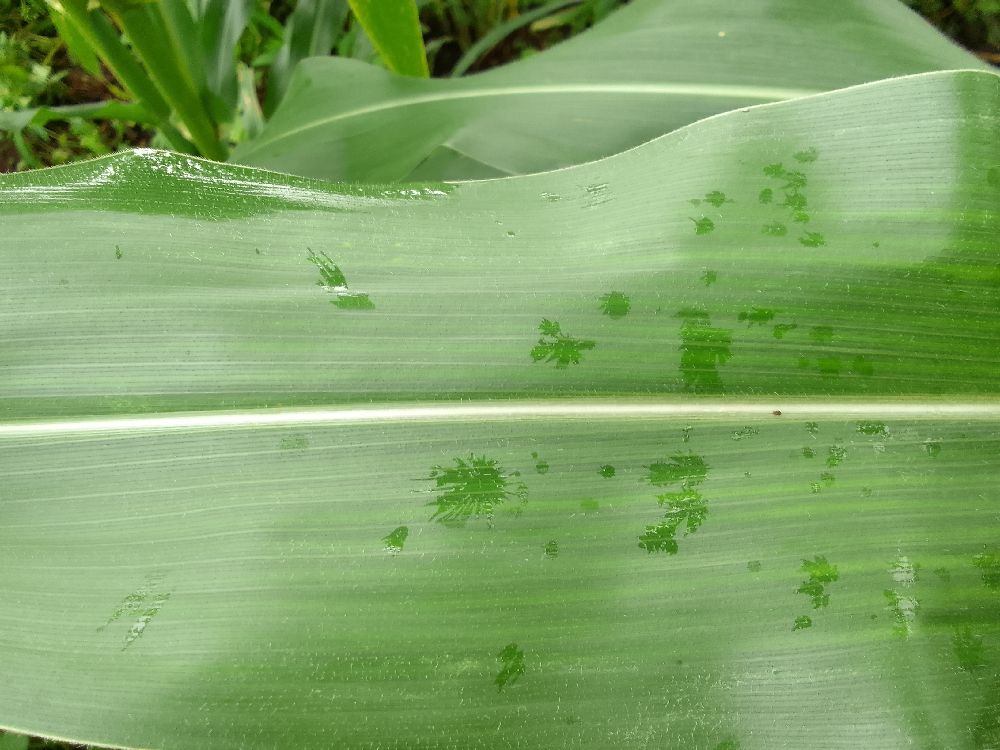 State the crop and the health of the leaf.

maize, healthy
